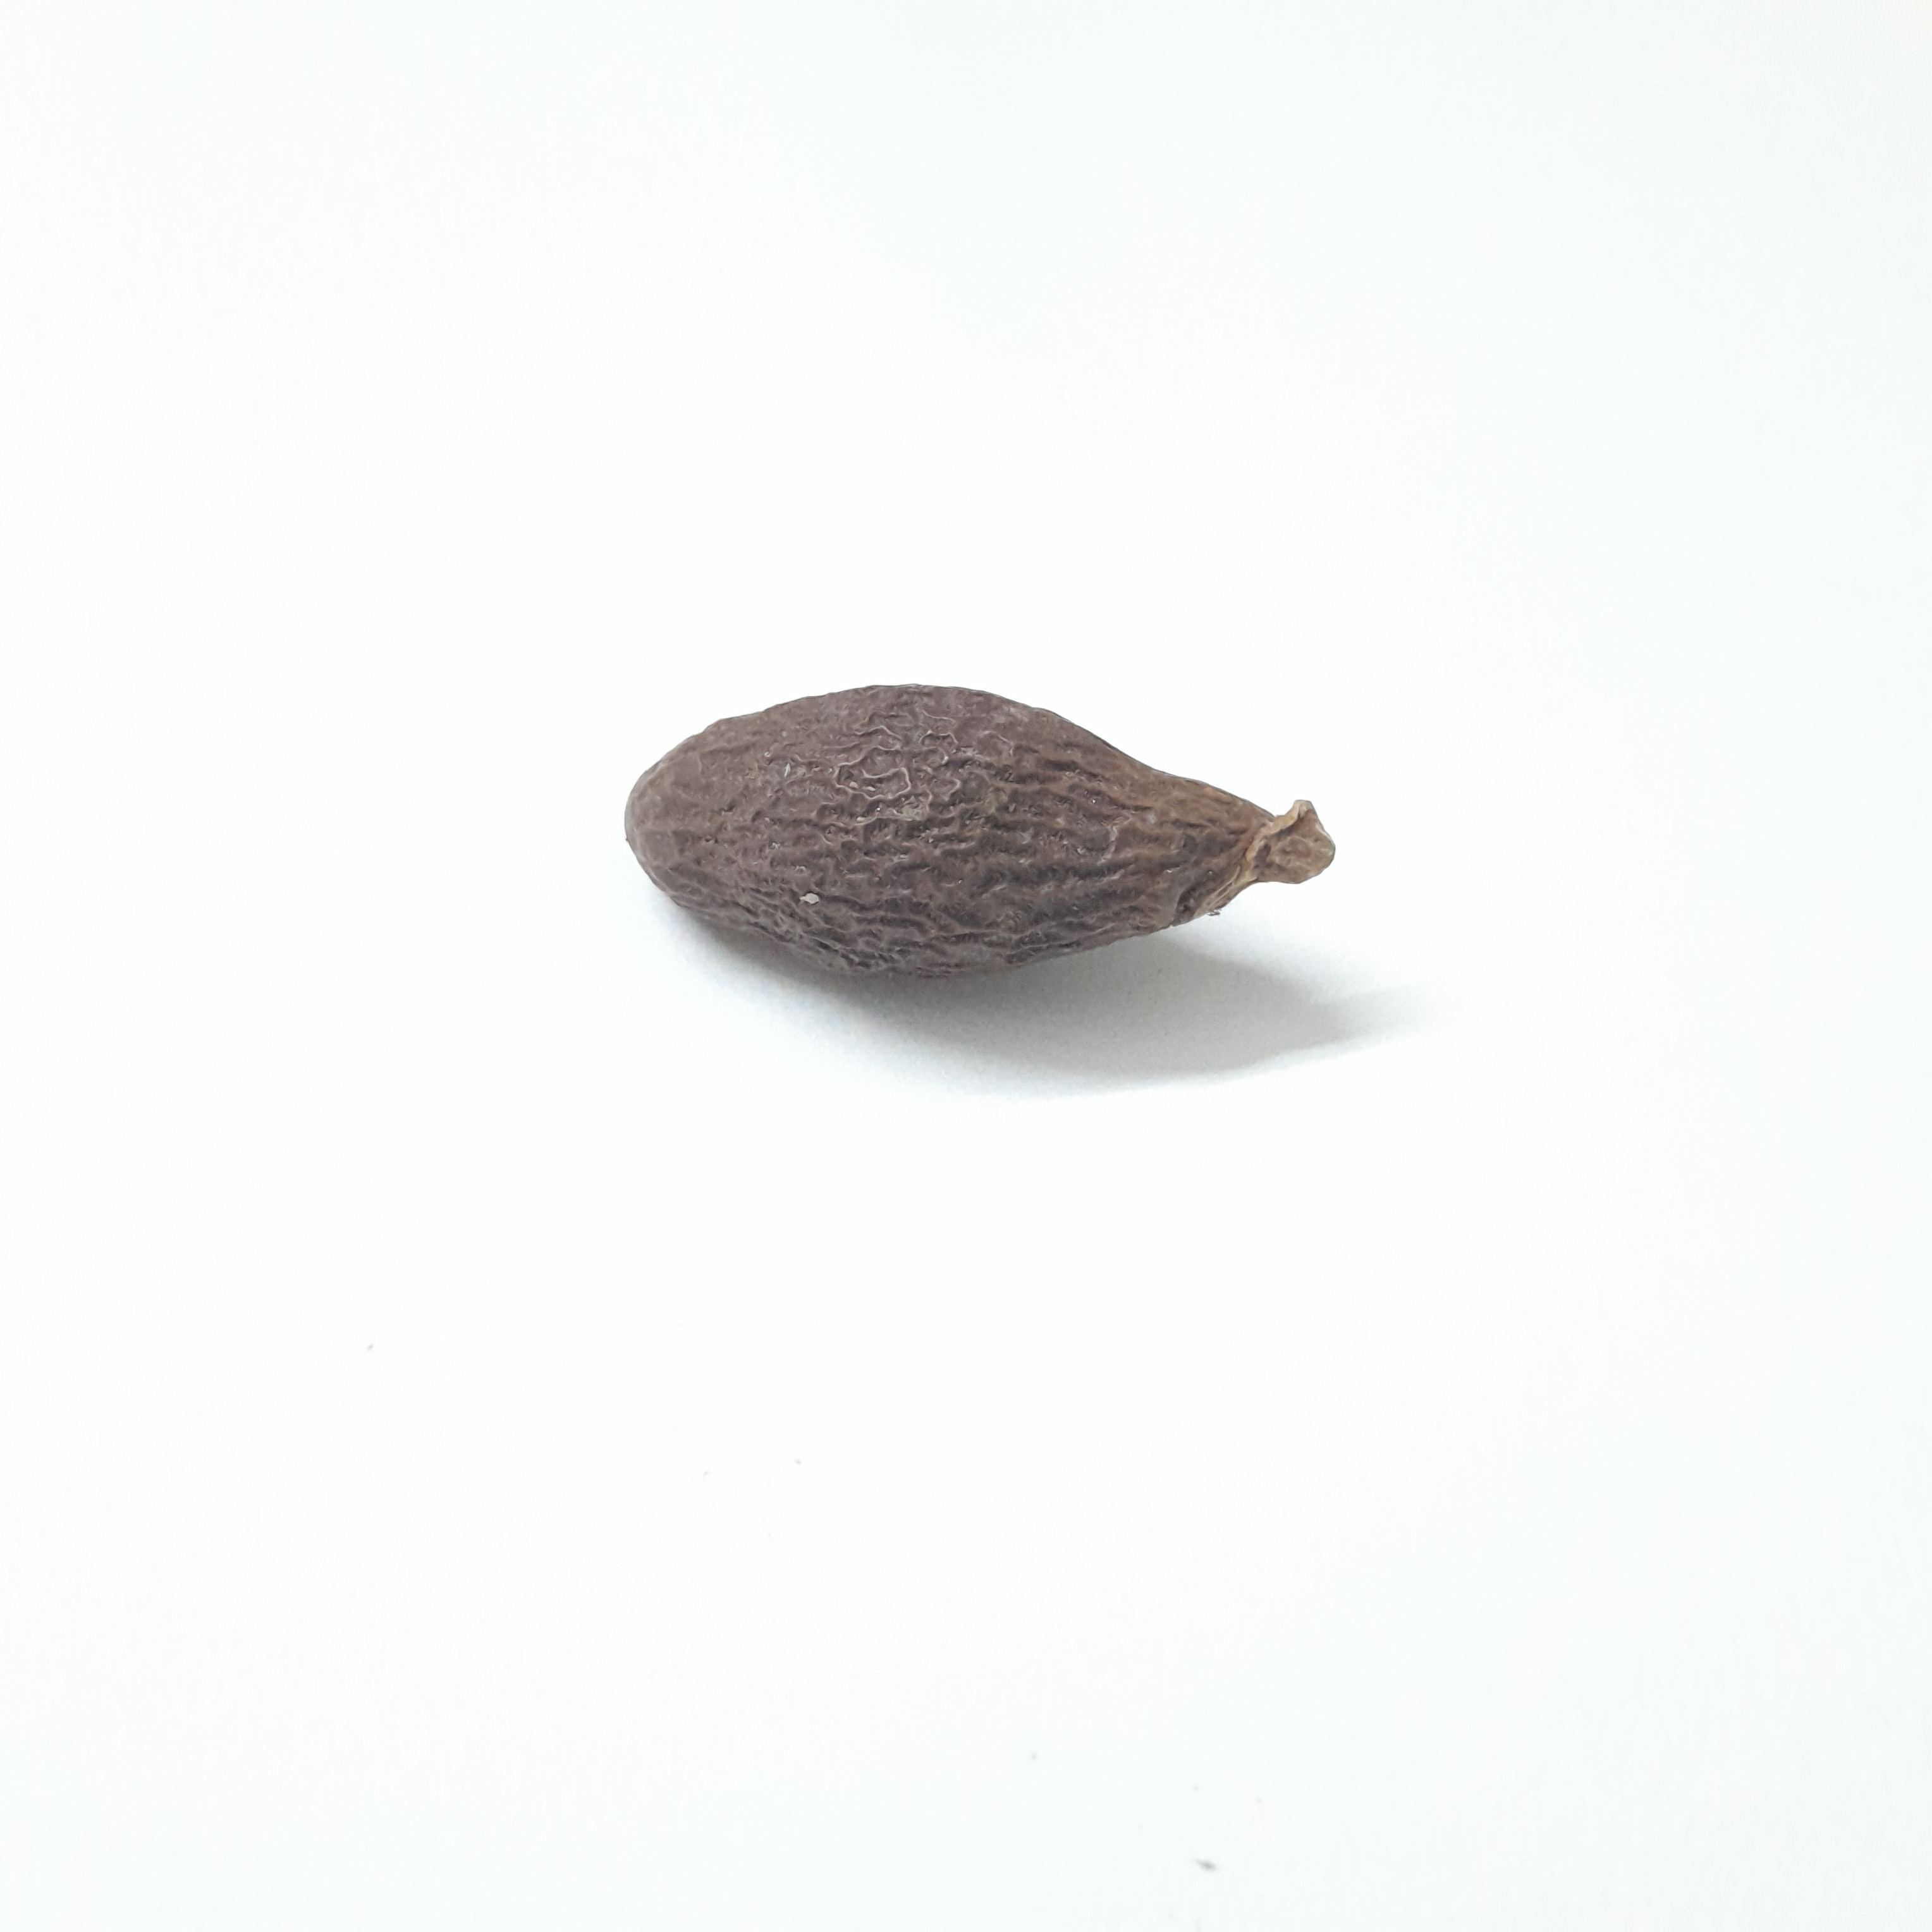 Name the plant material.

niranjanphal
